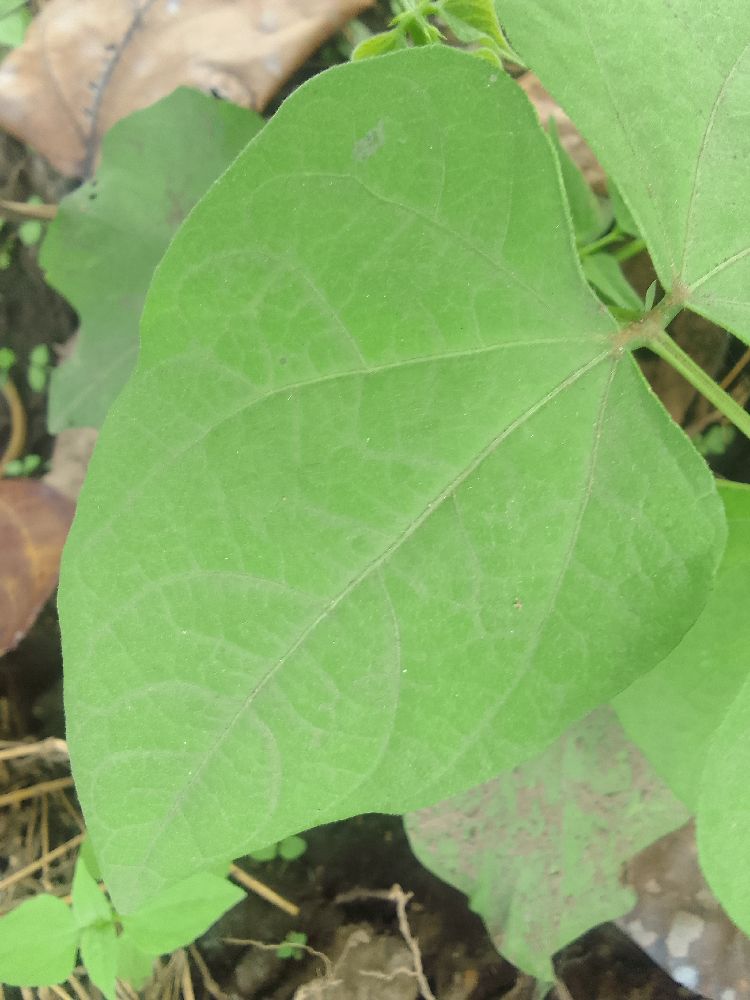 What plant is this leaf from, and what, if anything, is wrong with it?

common bean, healthy
